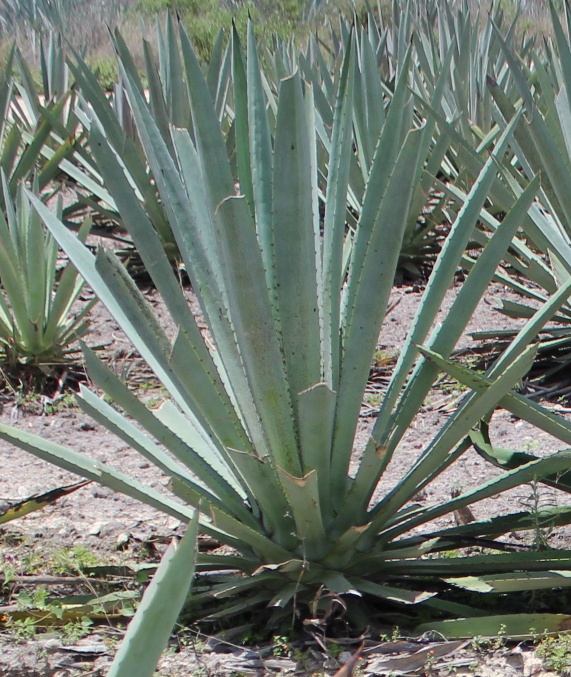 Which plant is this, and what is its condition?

agave, spotted
